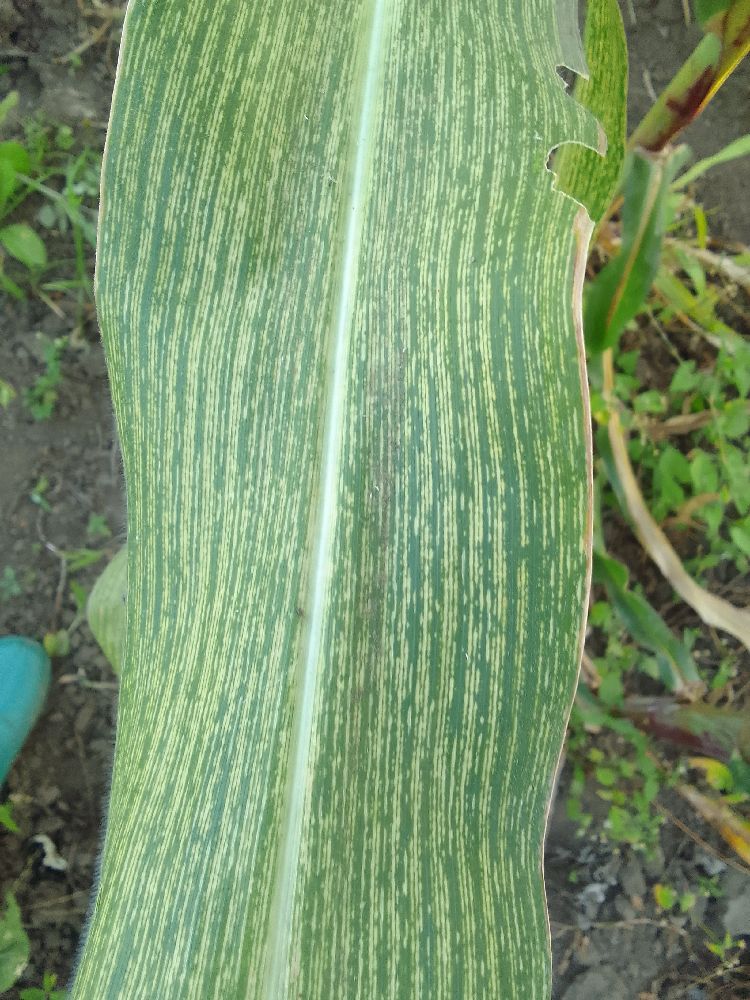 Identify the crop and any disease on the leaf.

maize, maize streak virus
